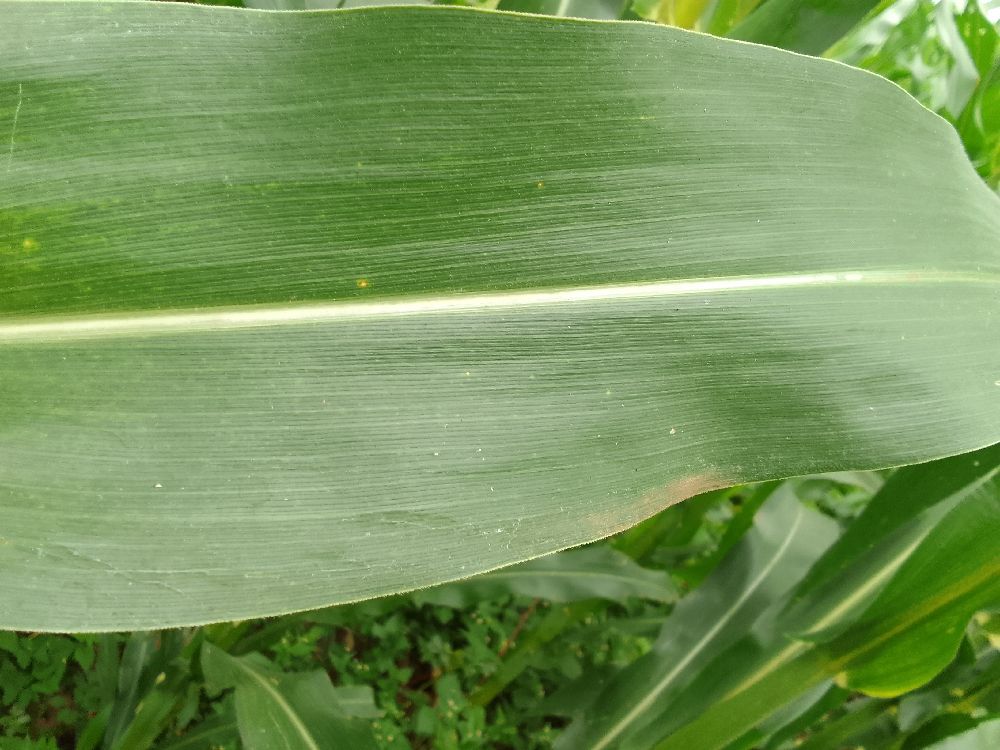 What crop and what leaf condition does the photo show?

maize, healthy
